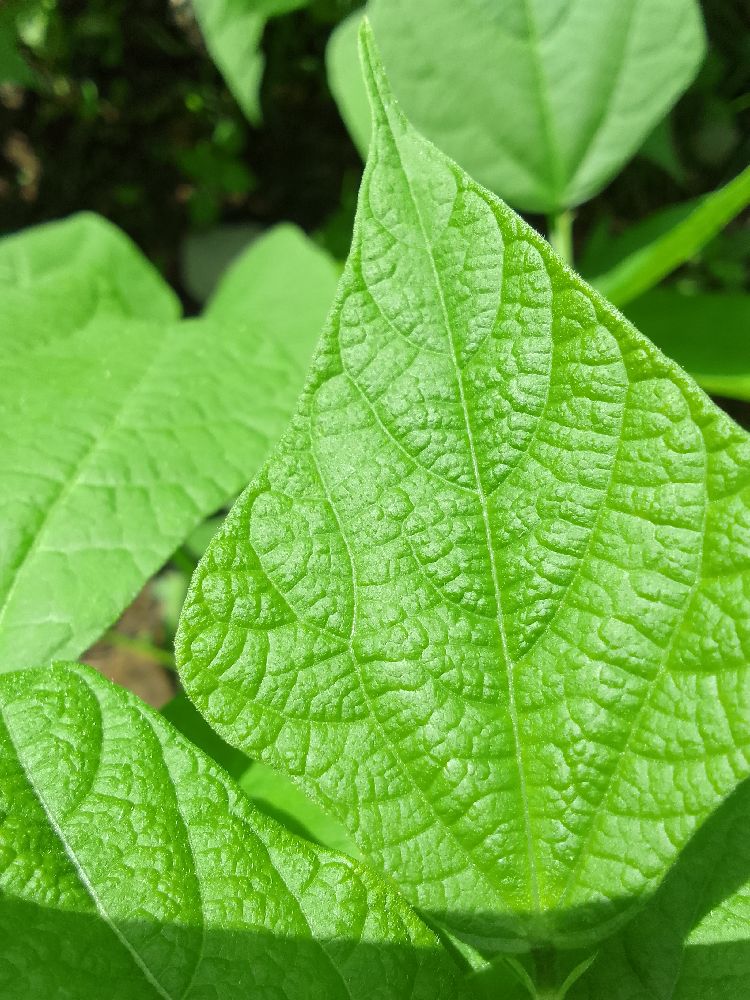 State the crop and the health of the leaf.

common bean, healthy
